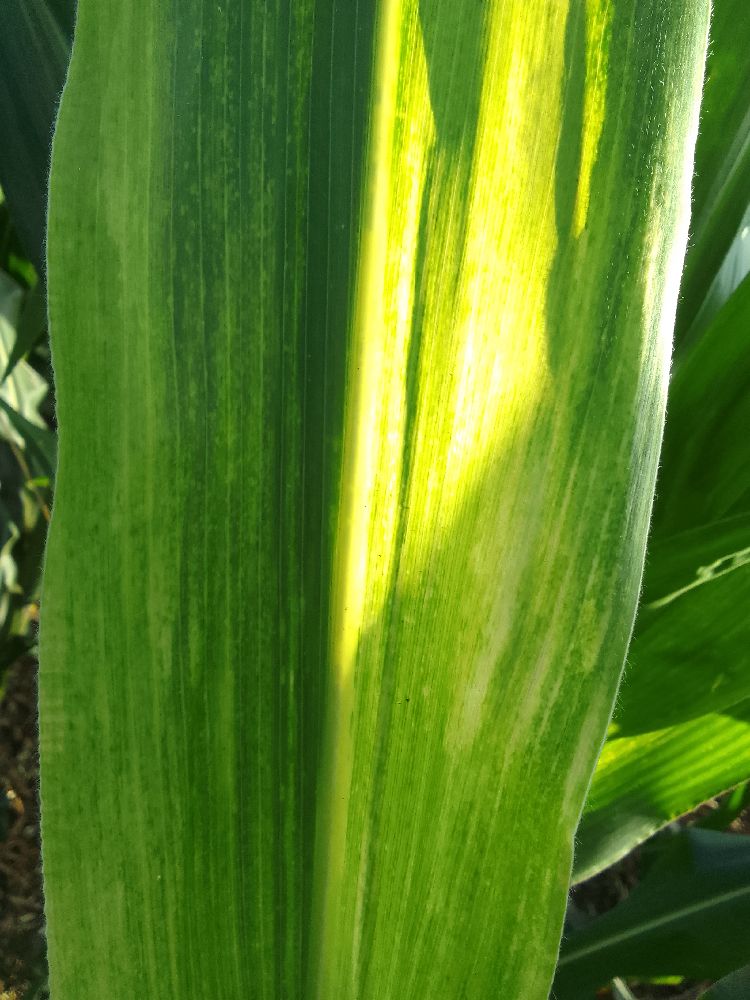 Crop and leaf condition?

maize, maize lethal necrosis
